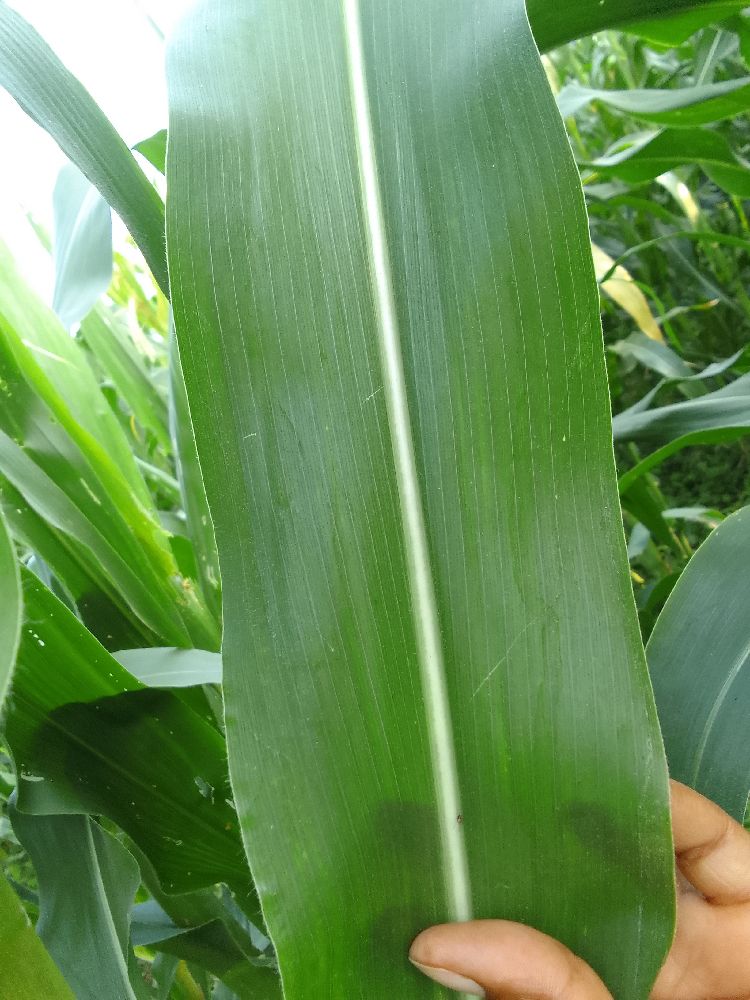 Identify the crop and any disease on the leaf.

maize, healthy
